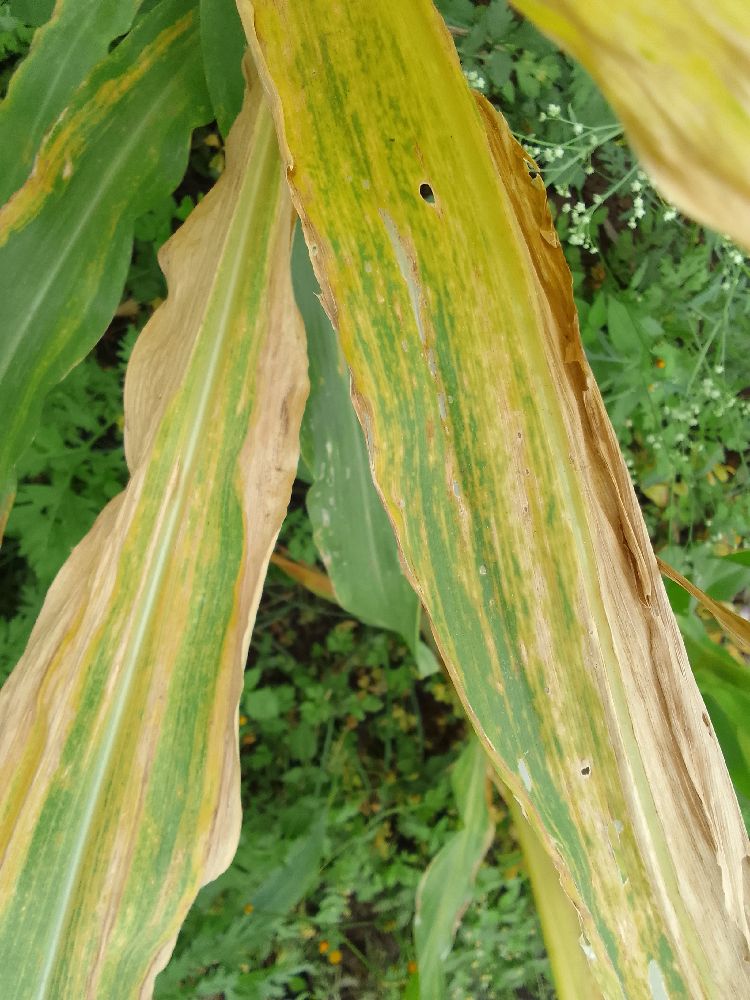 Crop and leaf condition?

maize, maize lethal necrosis
